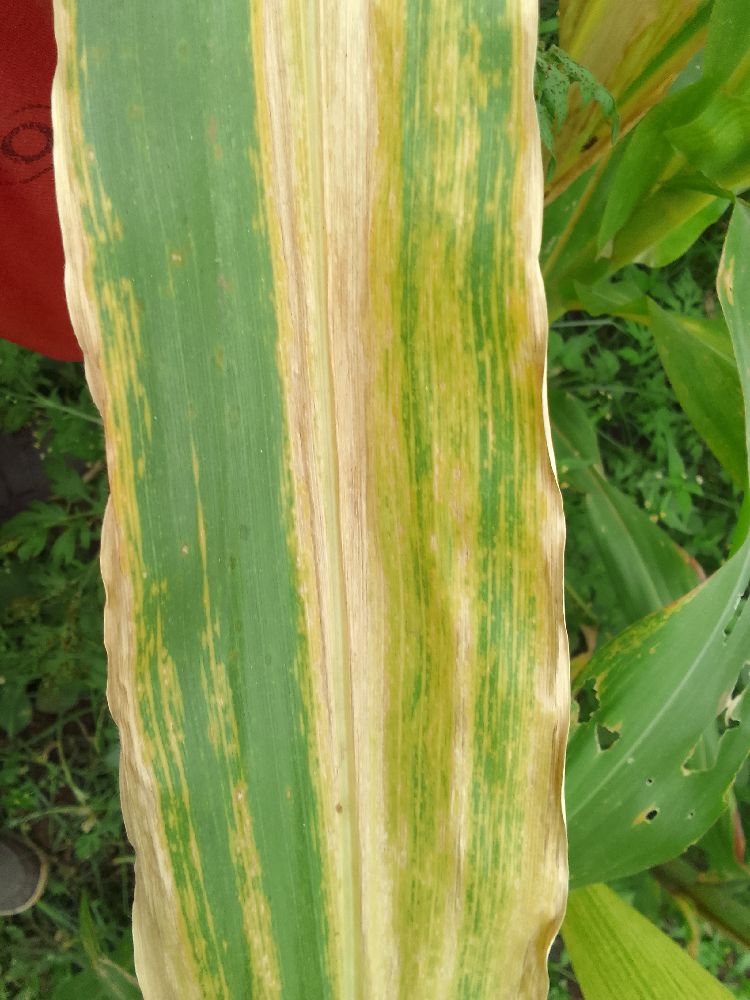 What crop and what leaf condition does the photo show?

maize, maize lethal necrosis
